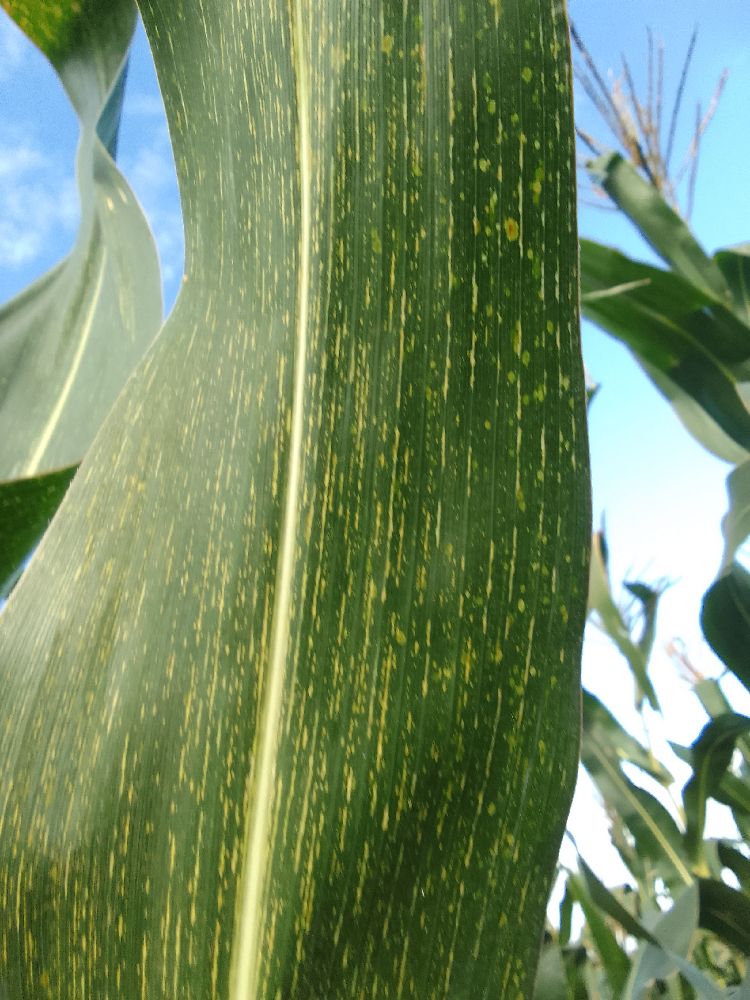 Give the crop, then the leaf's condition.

maize, maize streak virus
